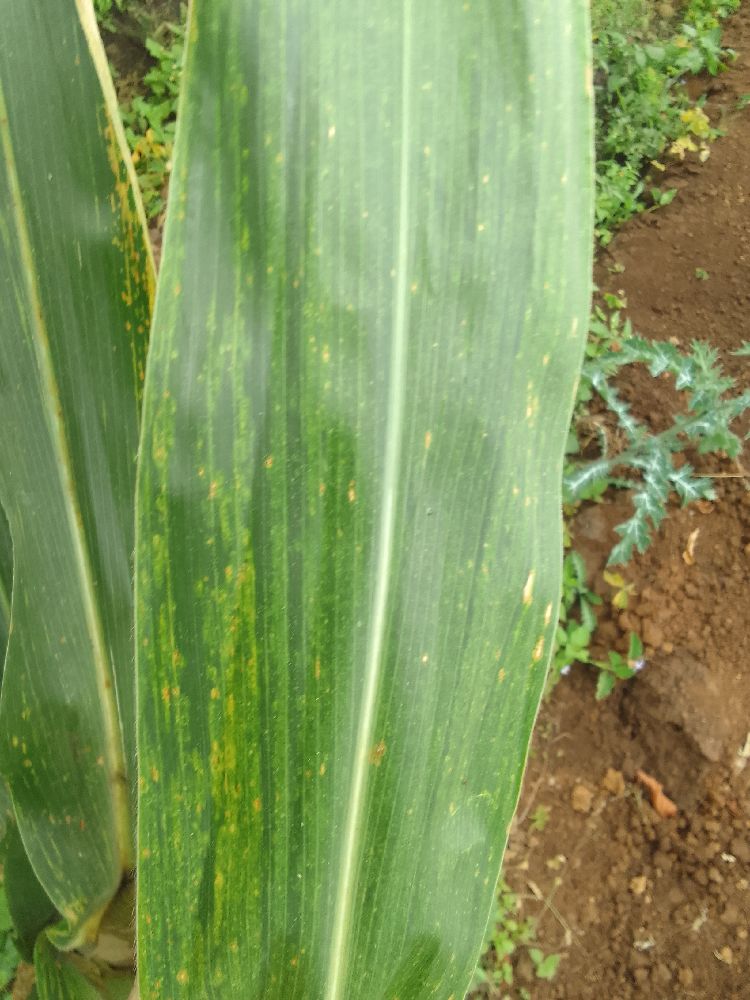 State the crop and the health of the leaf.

maize, maize lethal necrosis
